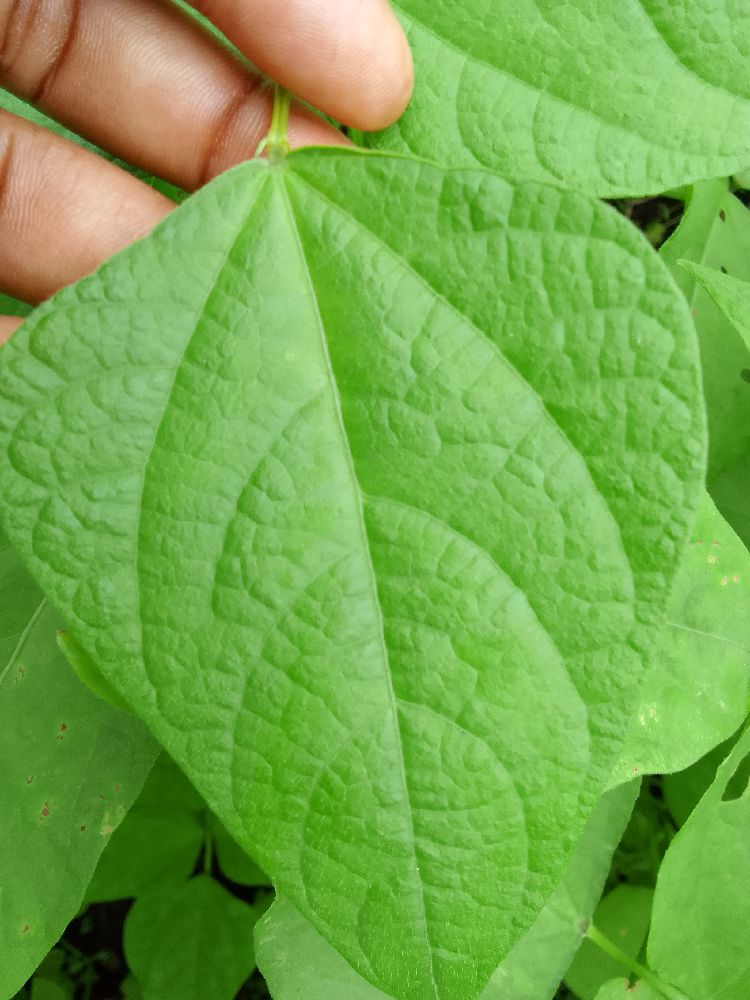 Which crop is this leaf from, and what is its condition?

common bean, healthy
